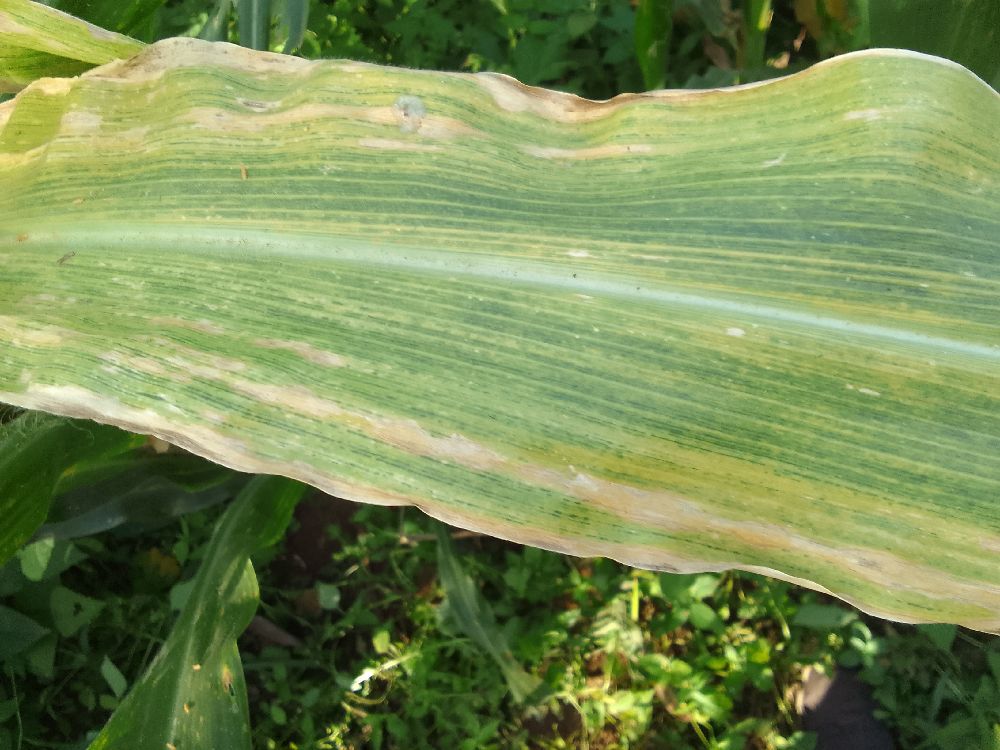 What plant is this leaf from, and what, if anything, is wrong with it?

maize, maize lethal necrosis
